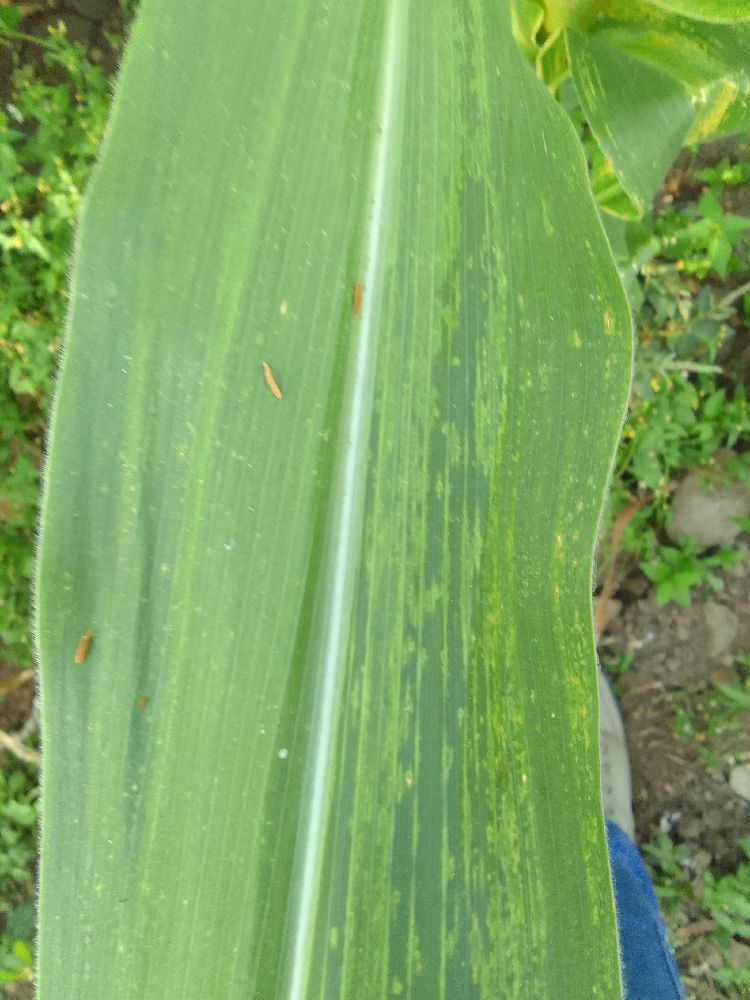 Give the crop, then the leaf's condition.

maize, maize lethal necrosis
